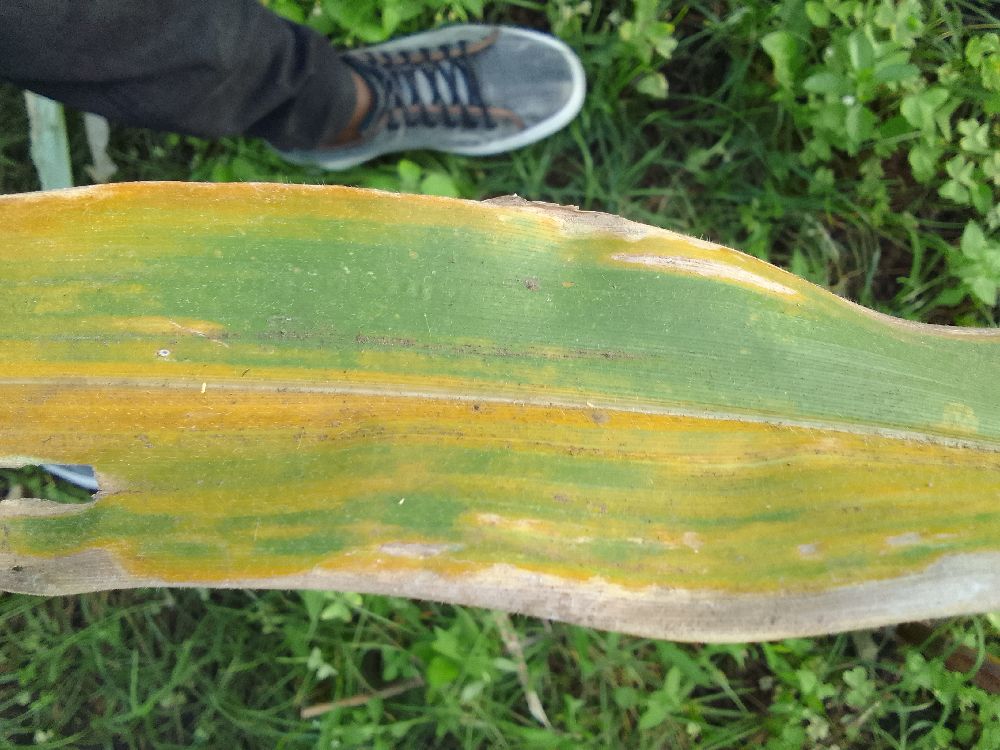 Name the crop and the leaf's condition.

maize, maize lethal necrosis
